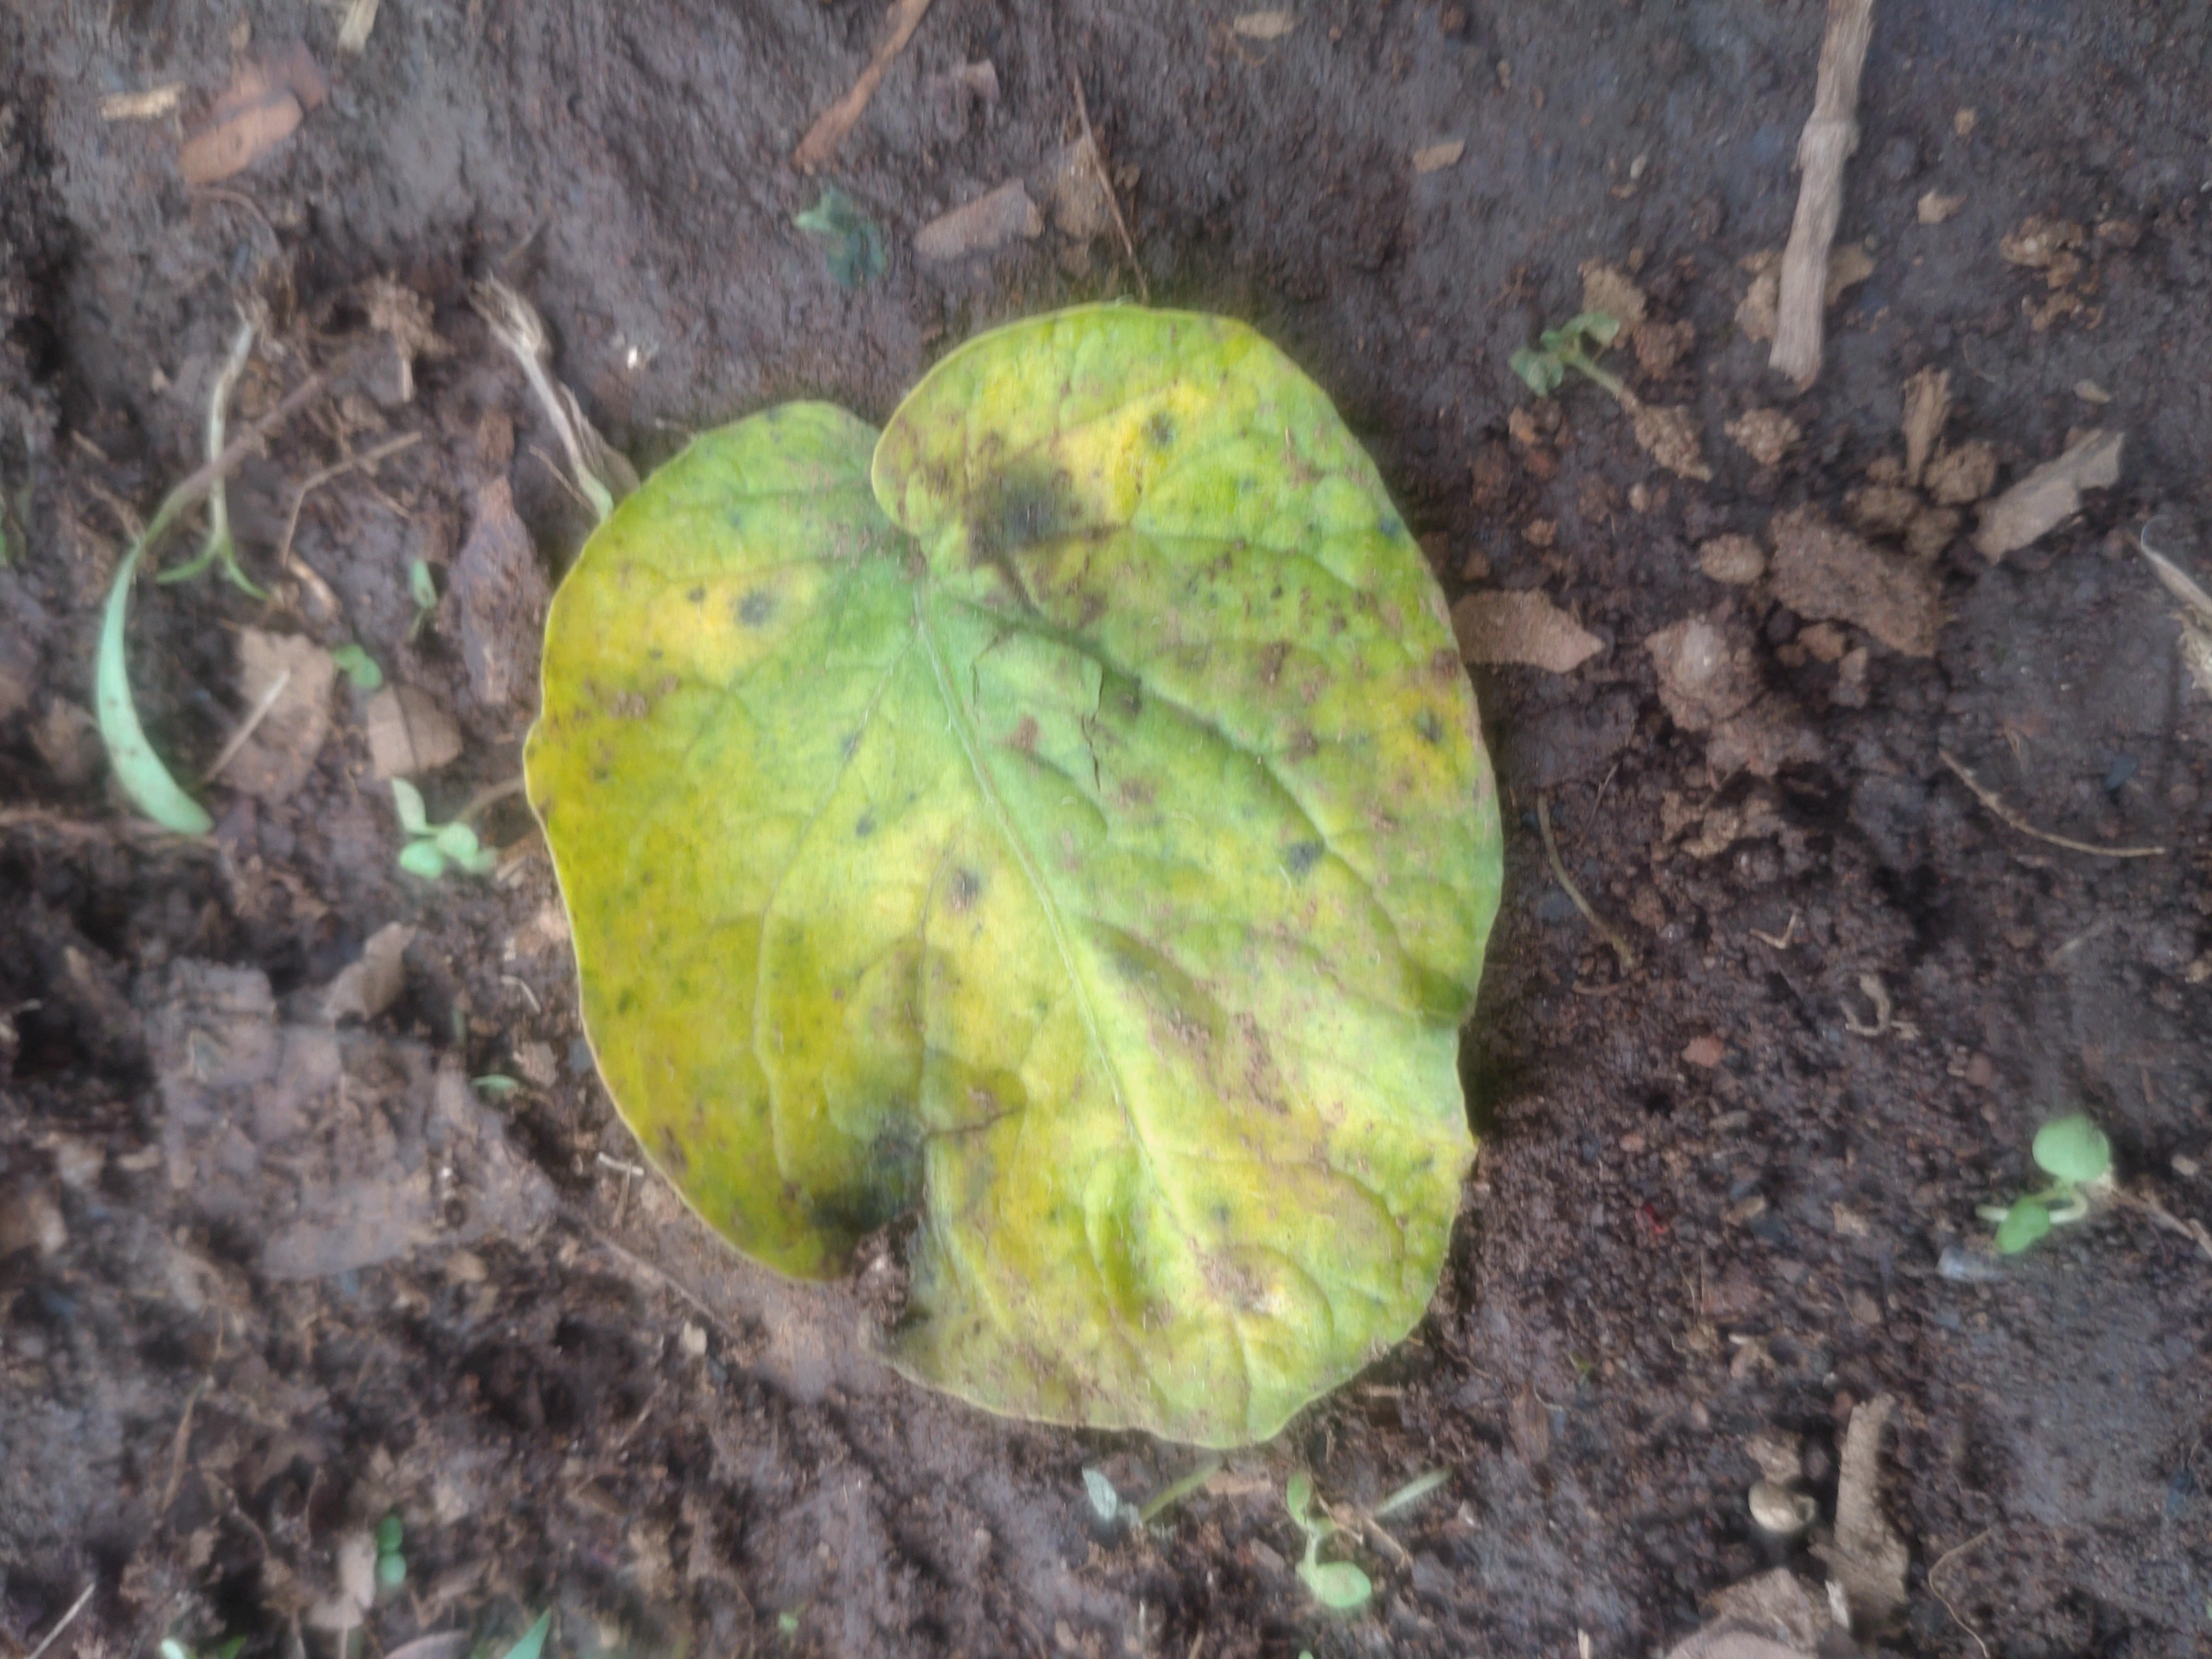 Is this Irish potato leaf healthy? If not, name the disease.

late blight
